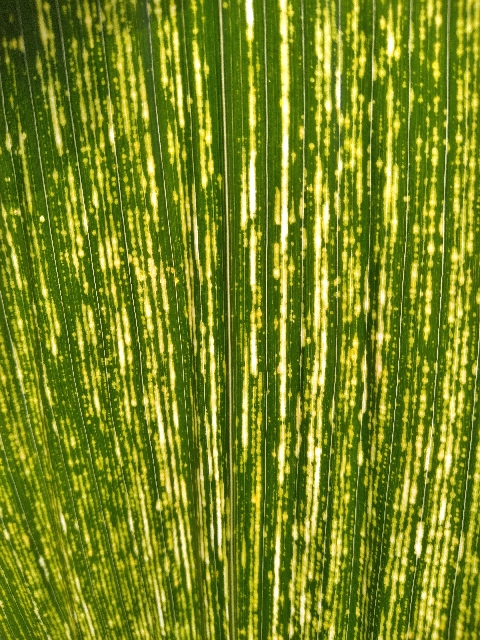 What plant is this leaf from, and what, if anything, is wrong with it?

maize, maize streak virus
